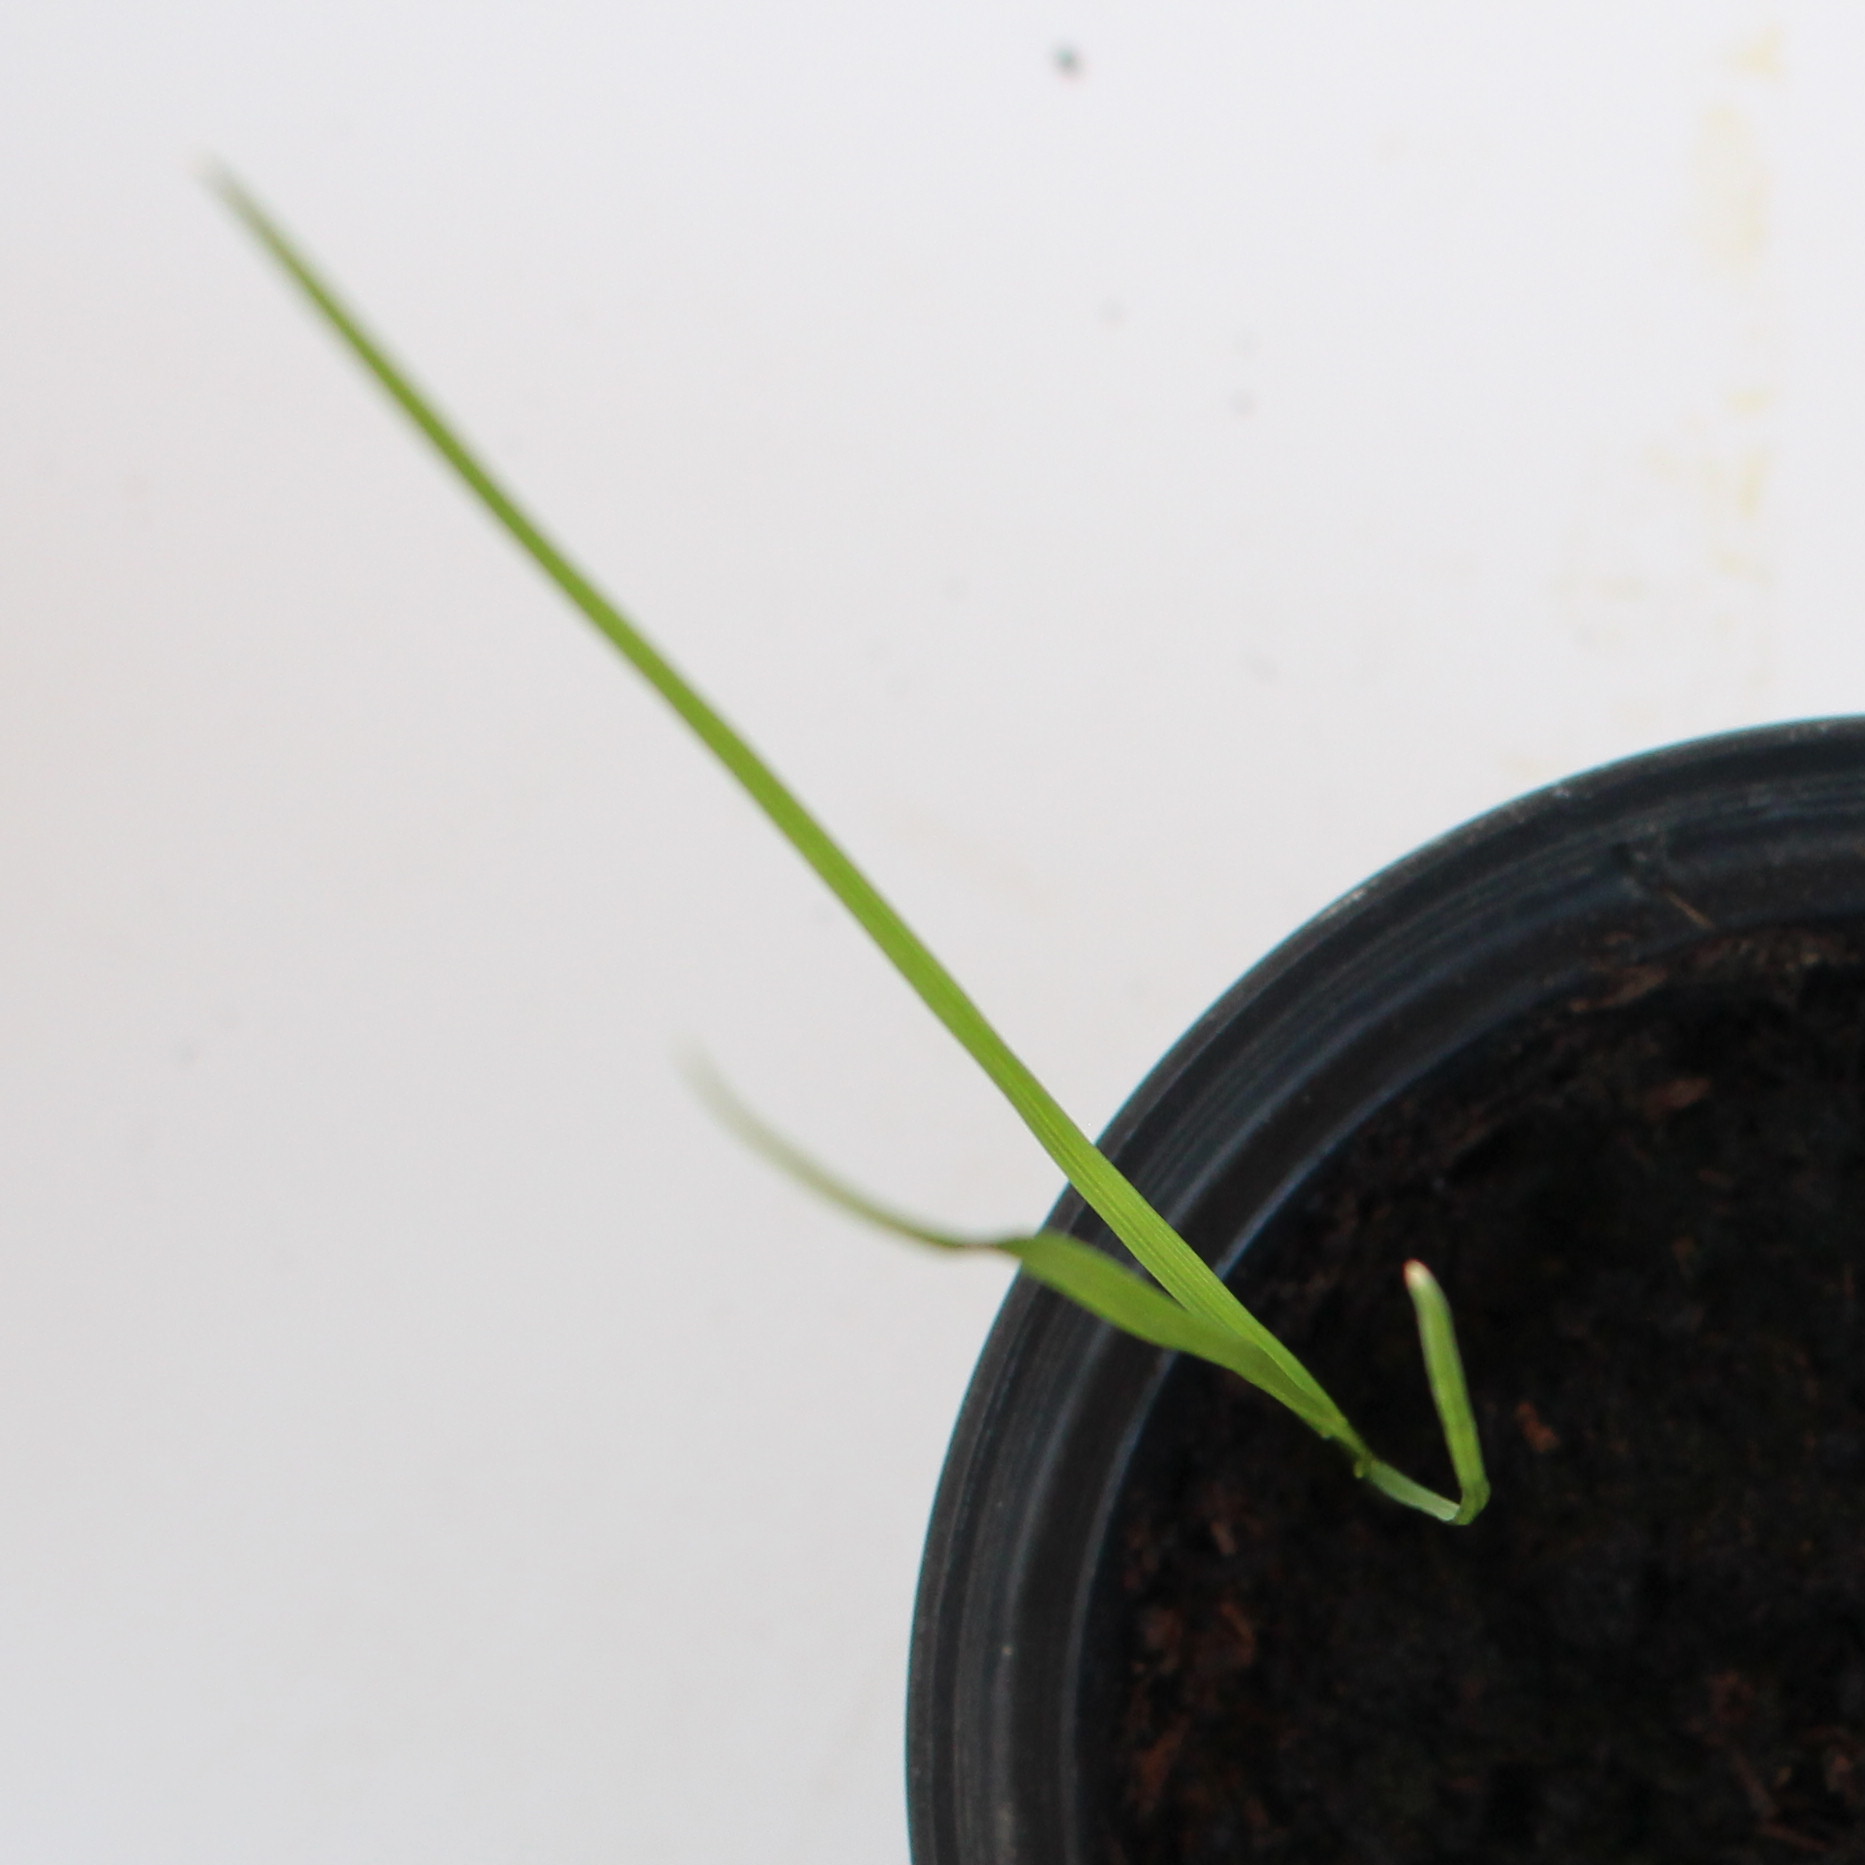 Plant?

Lolium multiflorum
